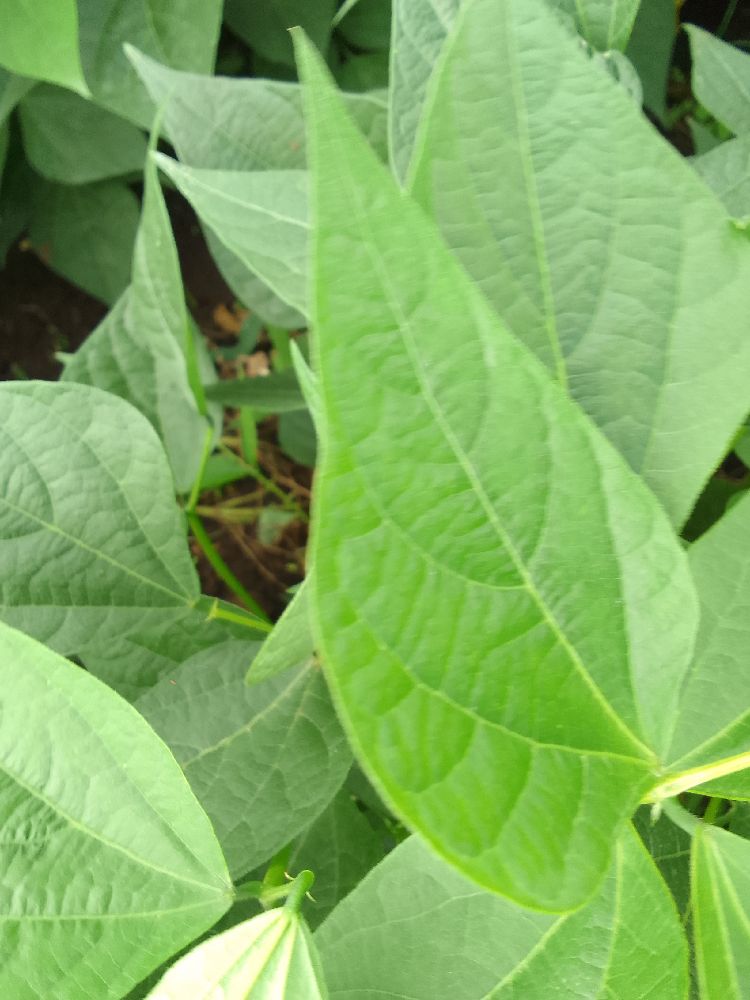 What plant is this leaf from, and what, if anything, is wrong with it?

common bean, healthy
